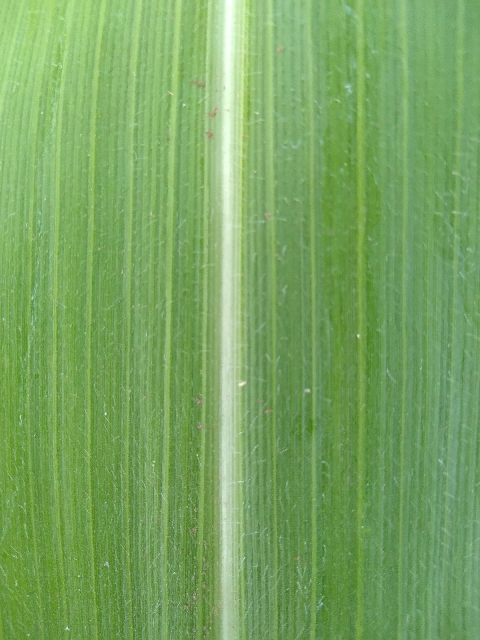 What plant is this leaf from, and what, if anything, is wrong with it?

maize, healthy
